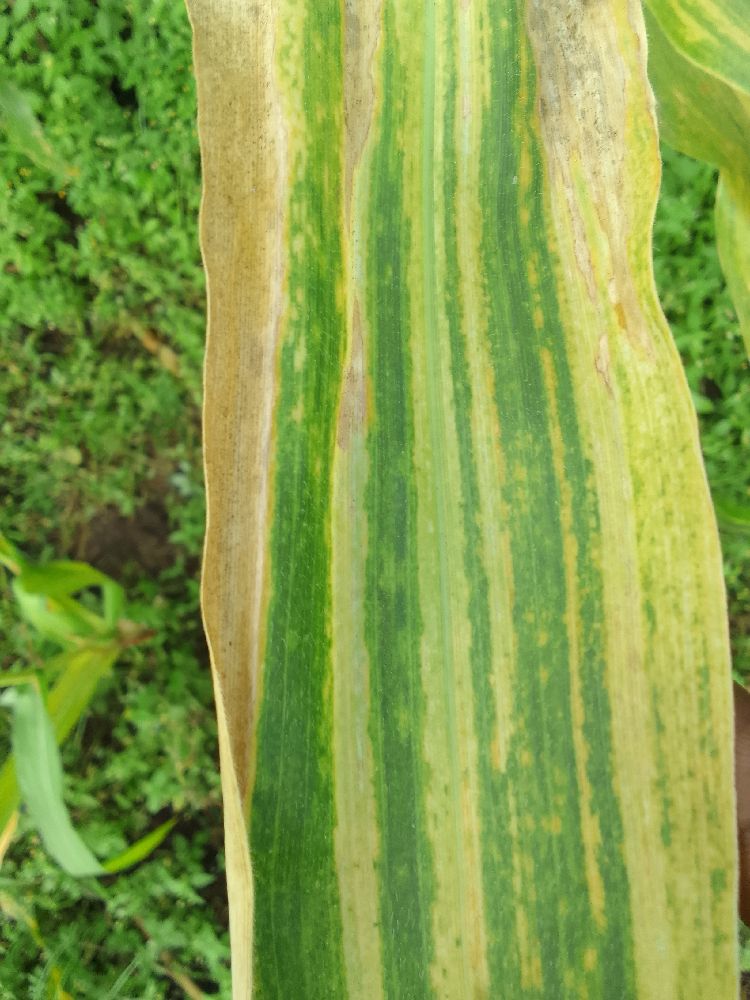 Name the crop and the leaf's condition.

maize, maize lethal necrosis
